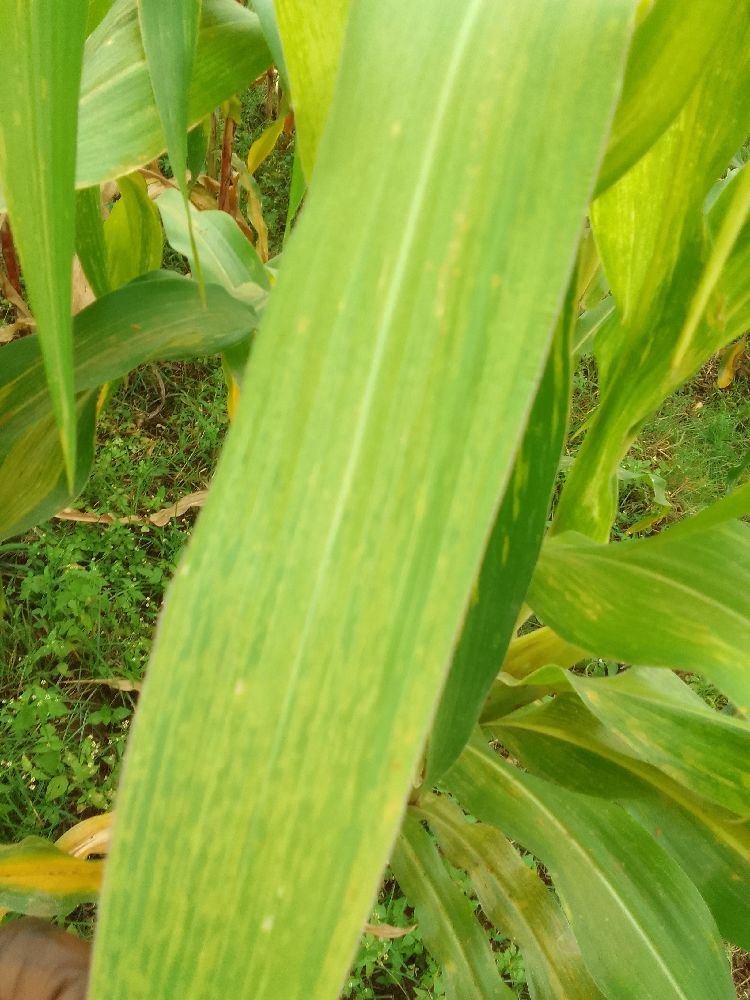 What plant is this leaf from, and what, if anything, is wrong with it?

maize, maize lethal necrosis
